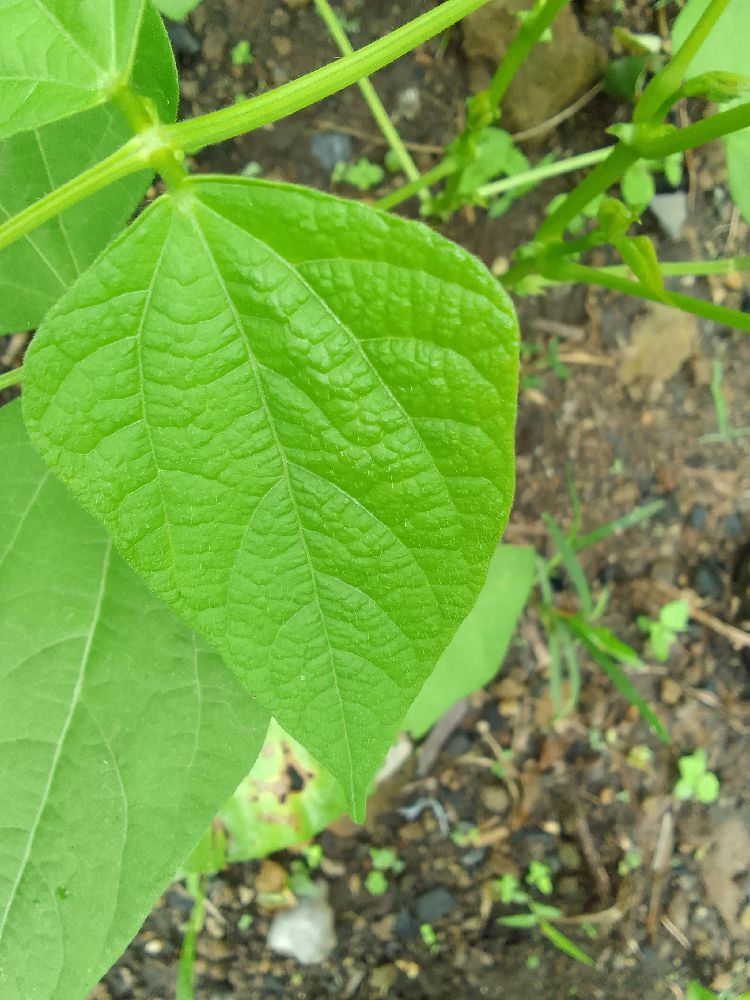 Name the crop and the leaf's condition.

common bean, healthy
